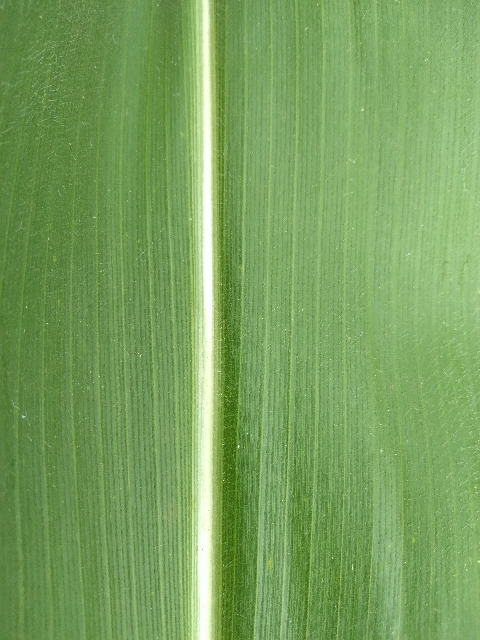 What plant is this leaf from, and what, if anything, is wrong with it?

maize, healthy
